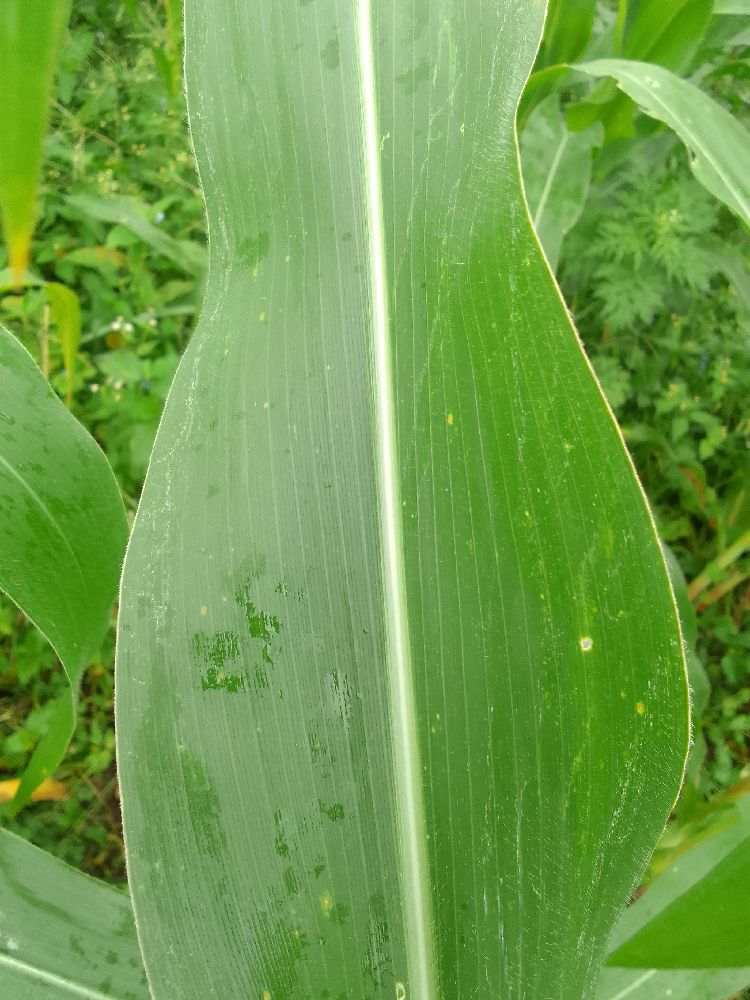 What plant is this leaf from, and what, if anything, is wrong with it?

maize, healthy
